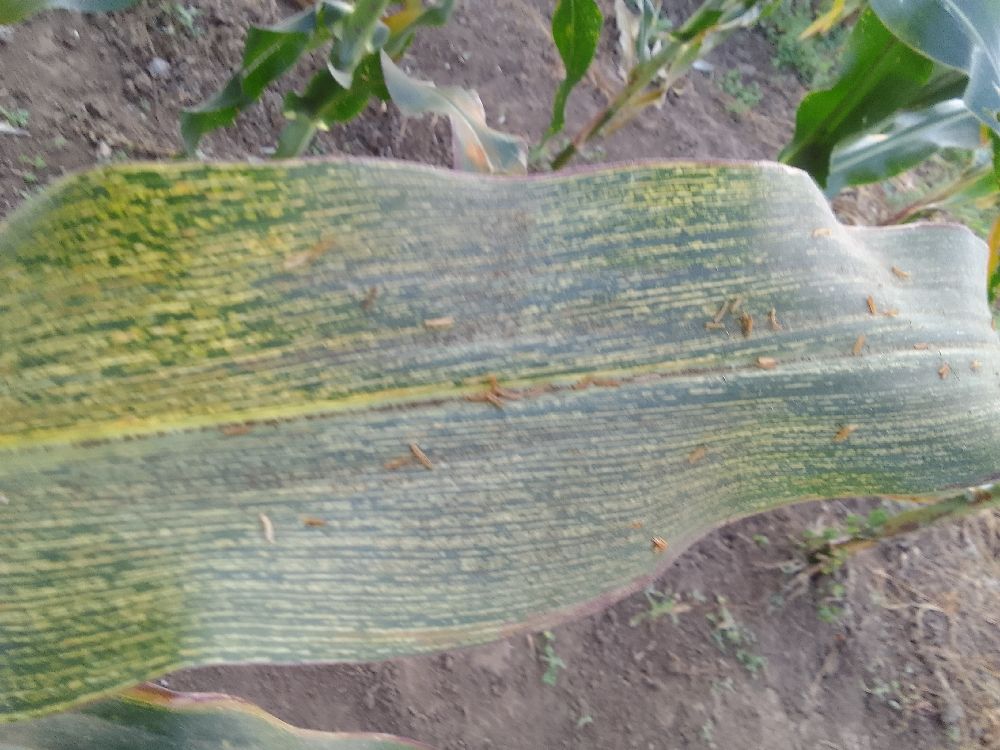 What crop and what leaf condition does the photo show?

maize, maize streak virus
